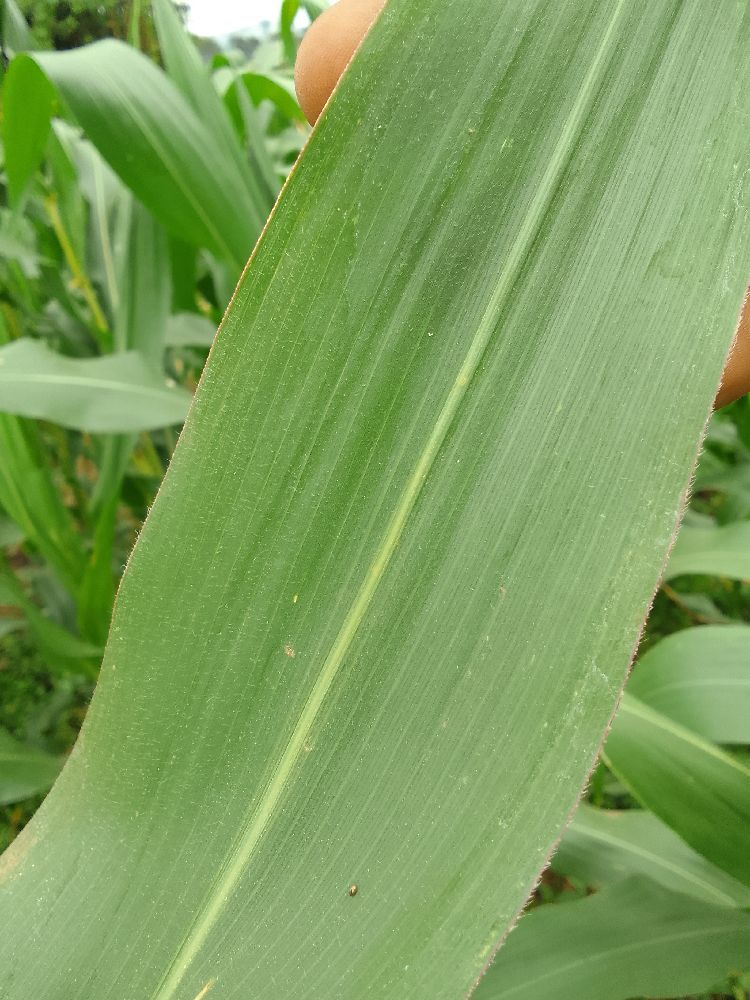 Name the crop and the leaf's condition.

maize, healthy
